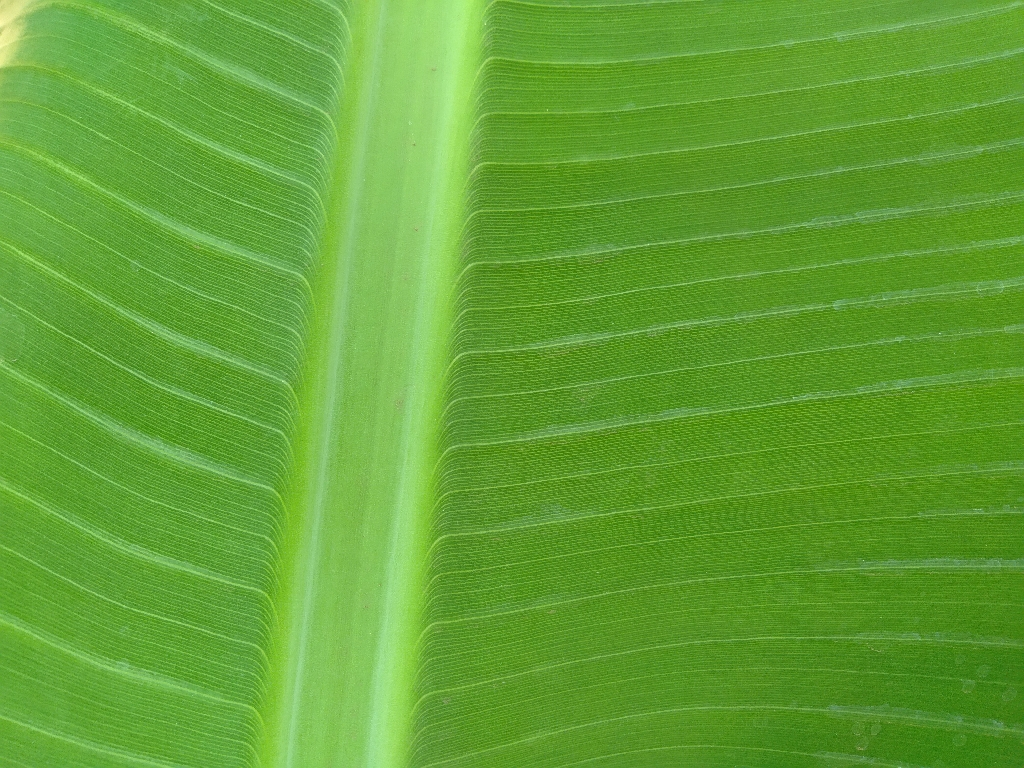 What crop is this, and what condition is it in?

banana, healthy
